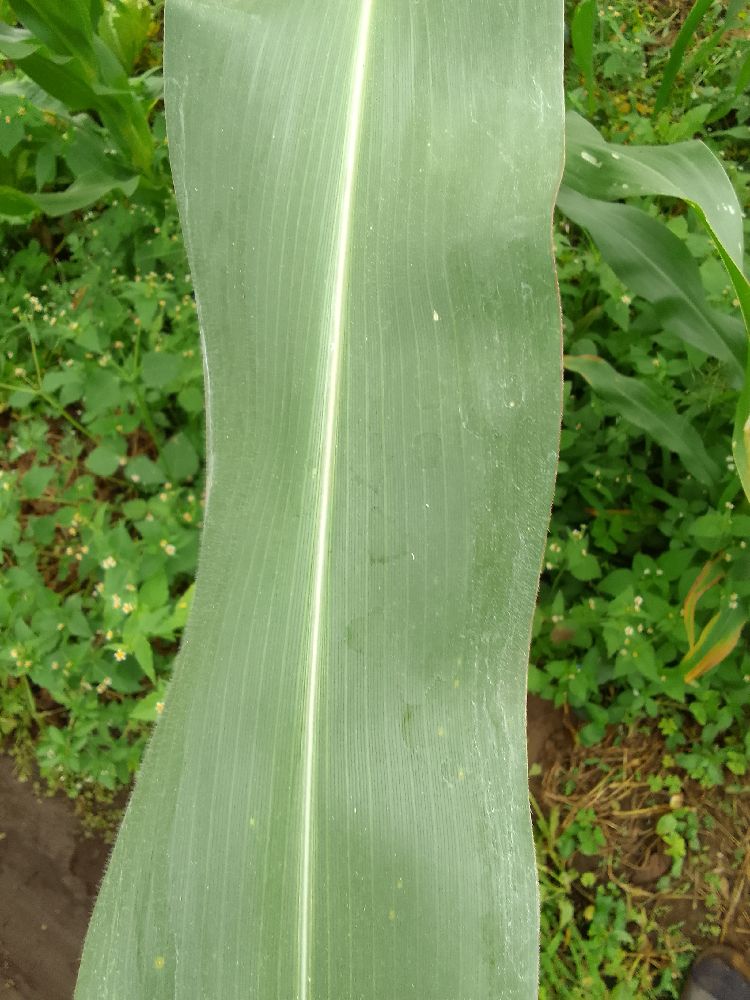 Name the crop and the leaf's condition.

maize, healthy
